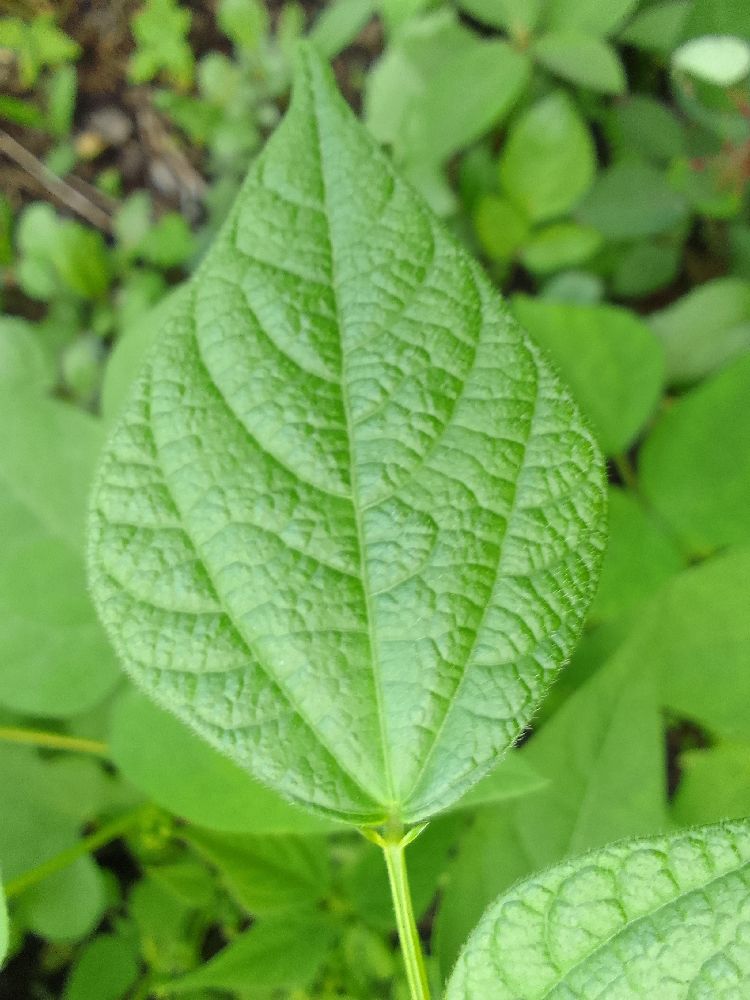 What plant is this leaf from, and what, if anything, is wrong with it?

common bean, healthy
